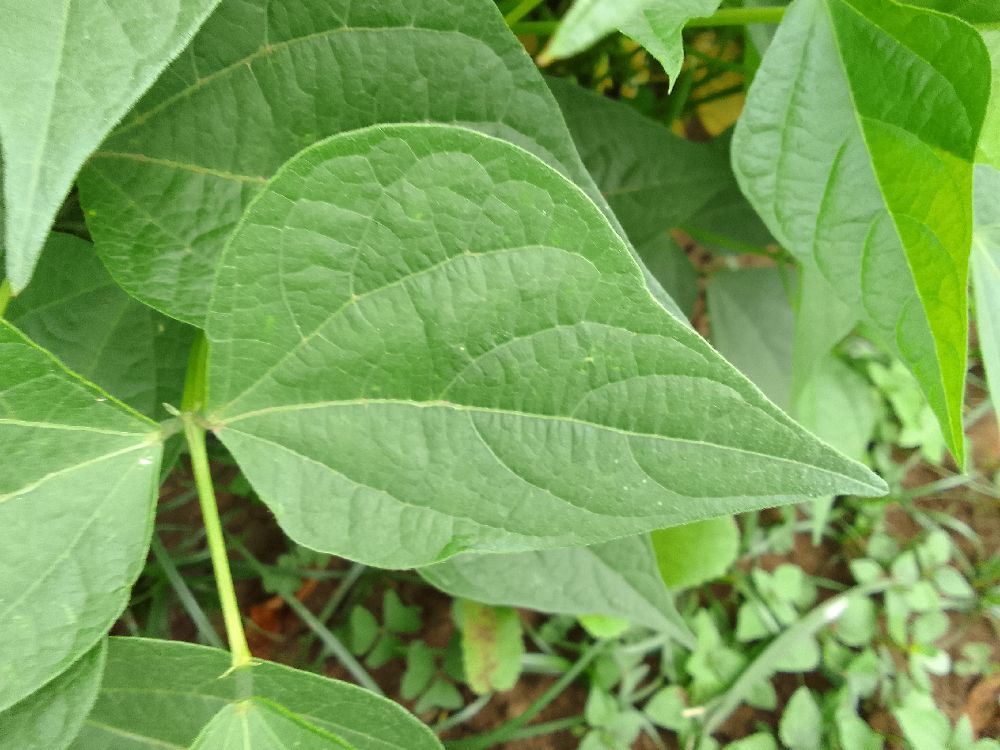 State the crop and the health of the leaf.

common bean, healthy
